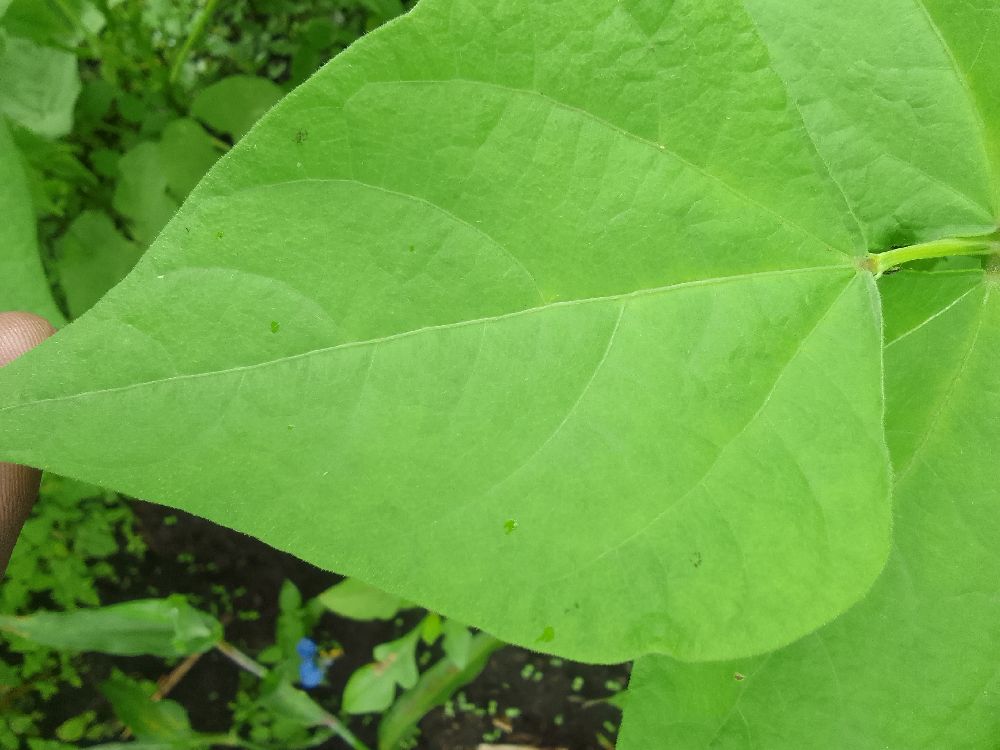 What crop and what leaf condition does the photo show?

common bean, healthy
